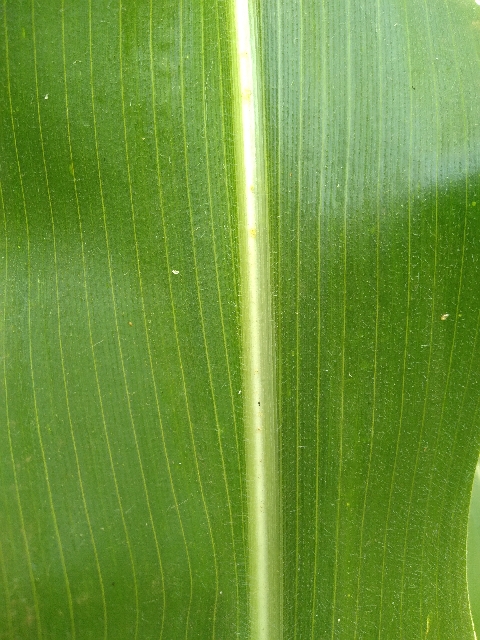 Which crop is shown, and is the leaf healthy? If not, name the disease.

maize, healthy
